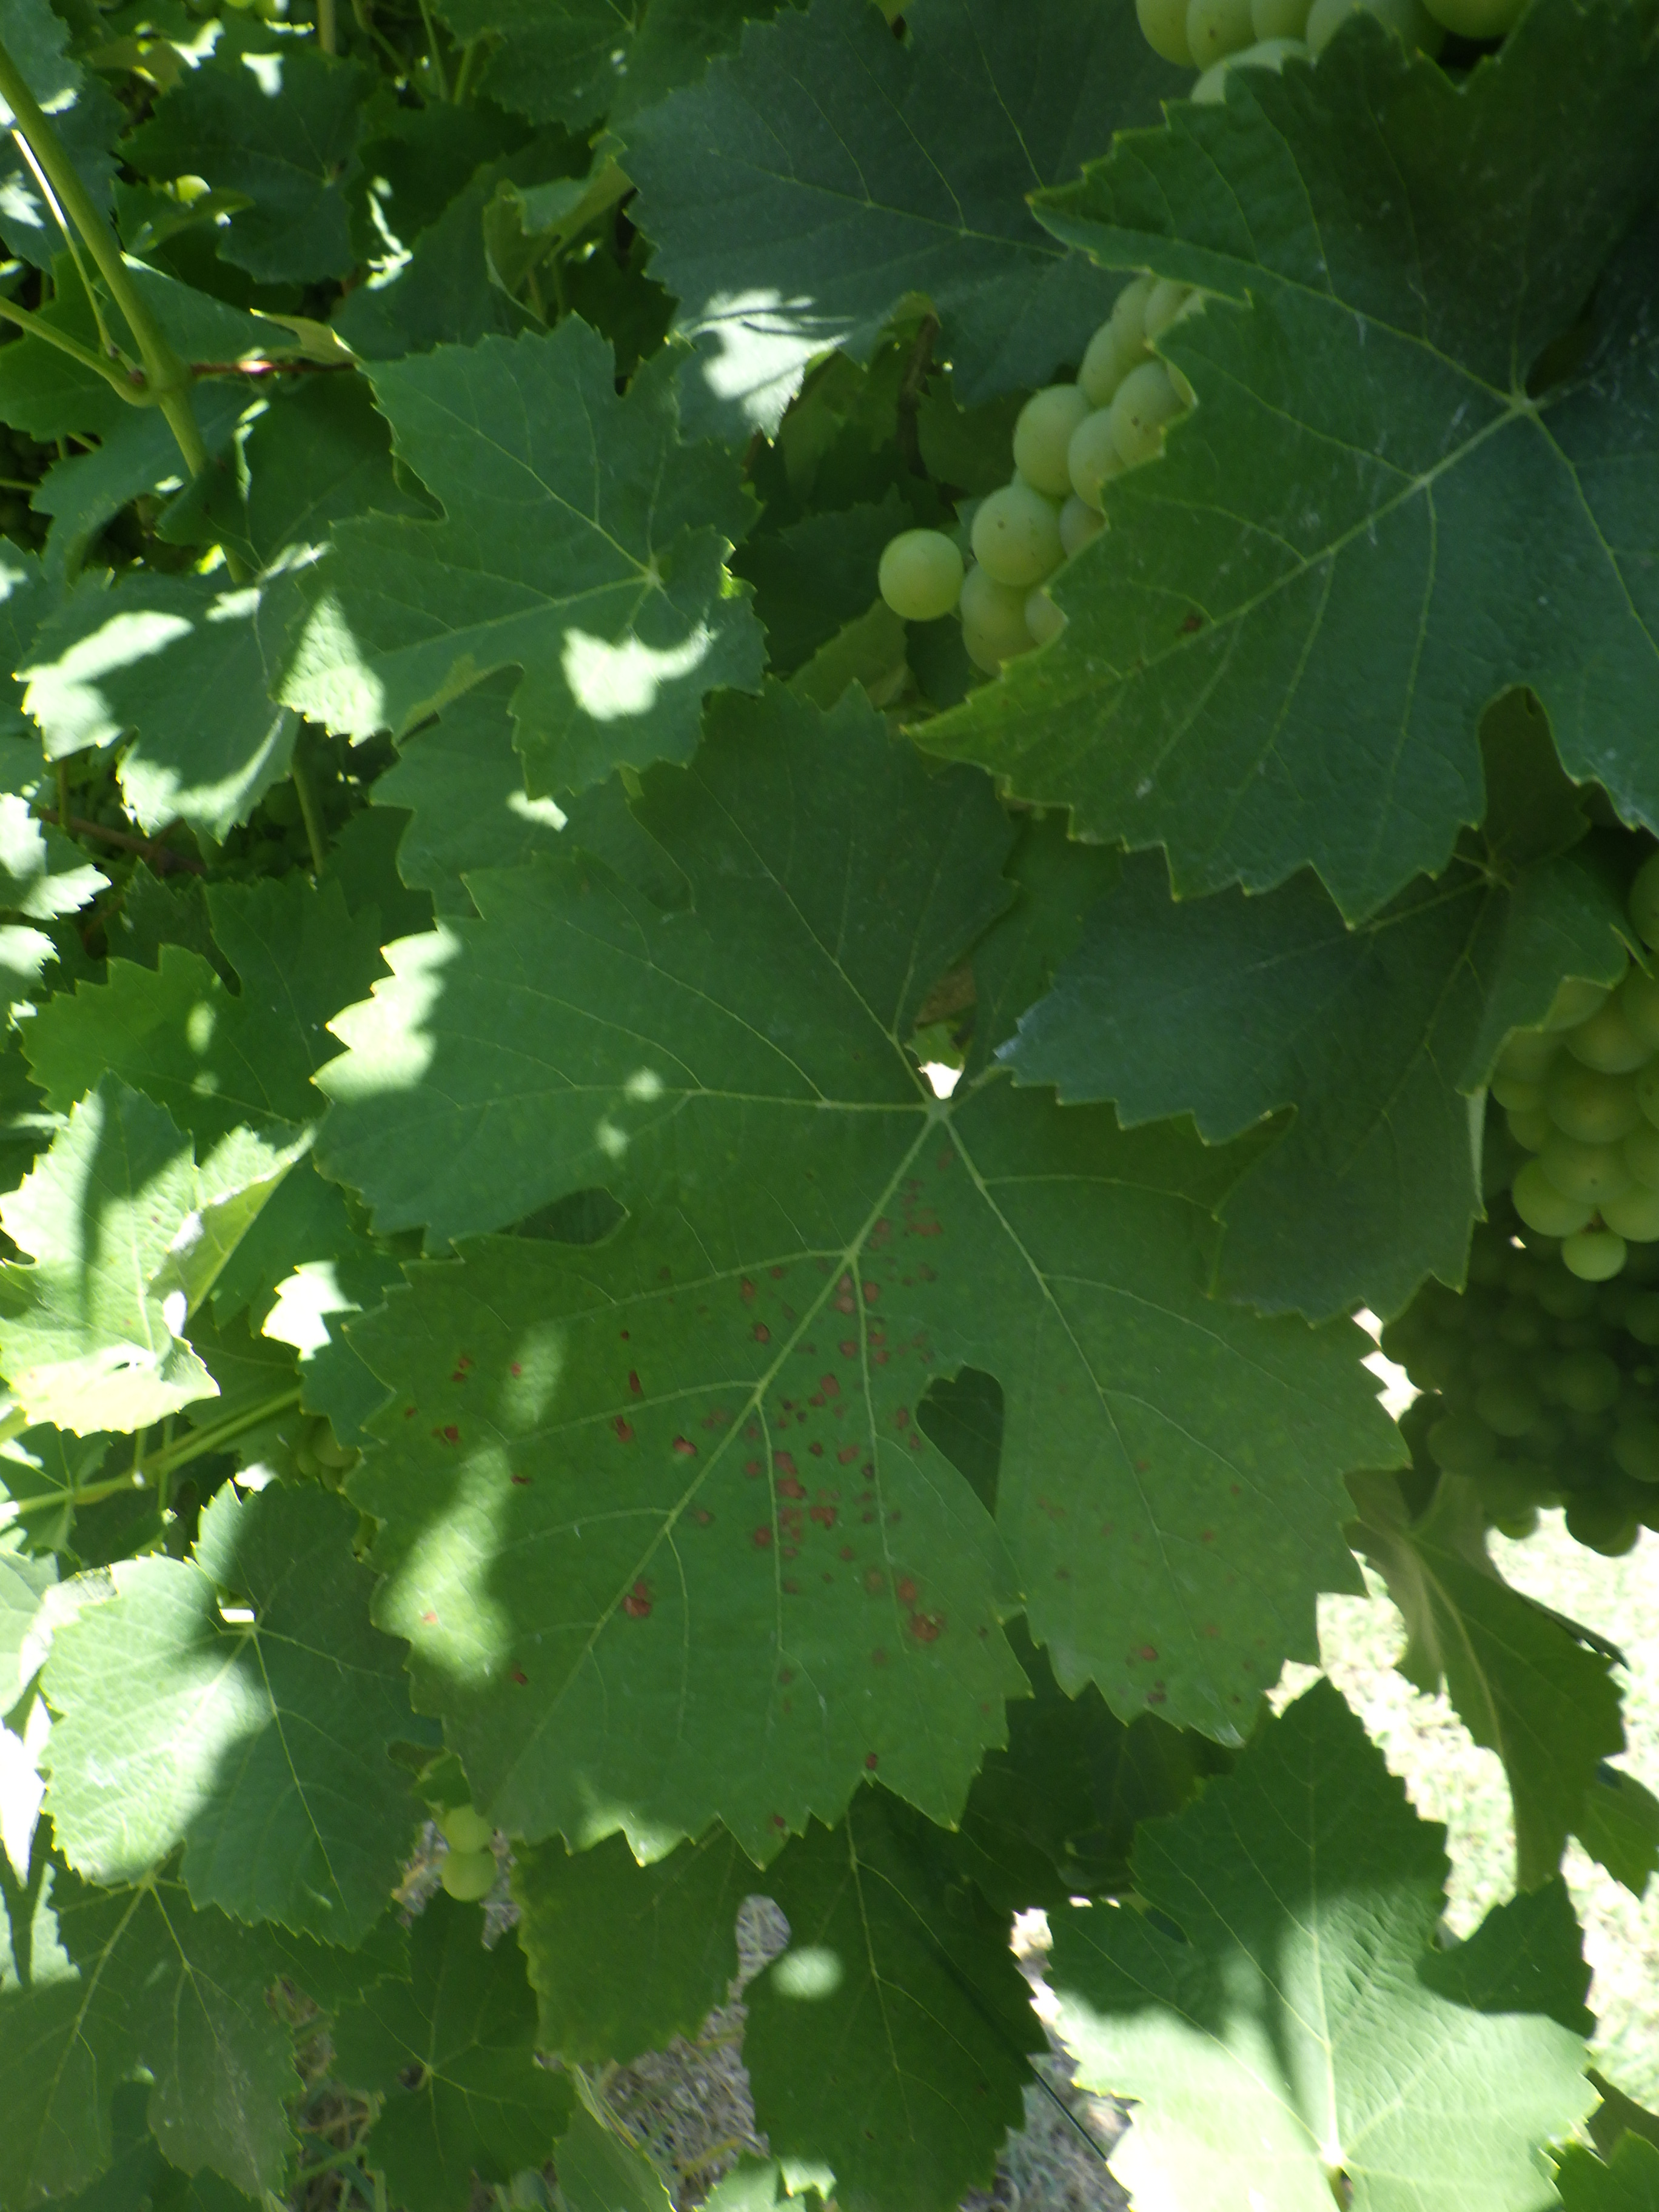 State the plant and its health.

grapevine, black rot
